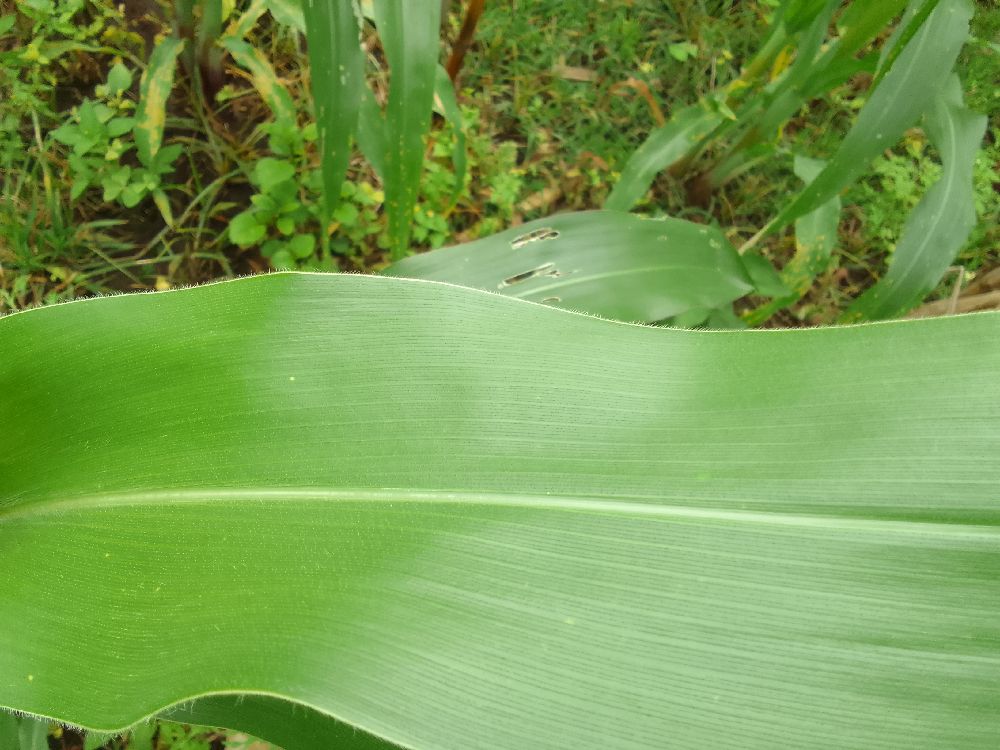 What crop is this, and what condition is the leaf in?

maize, healthy
